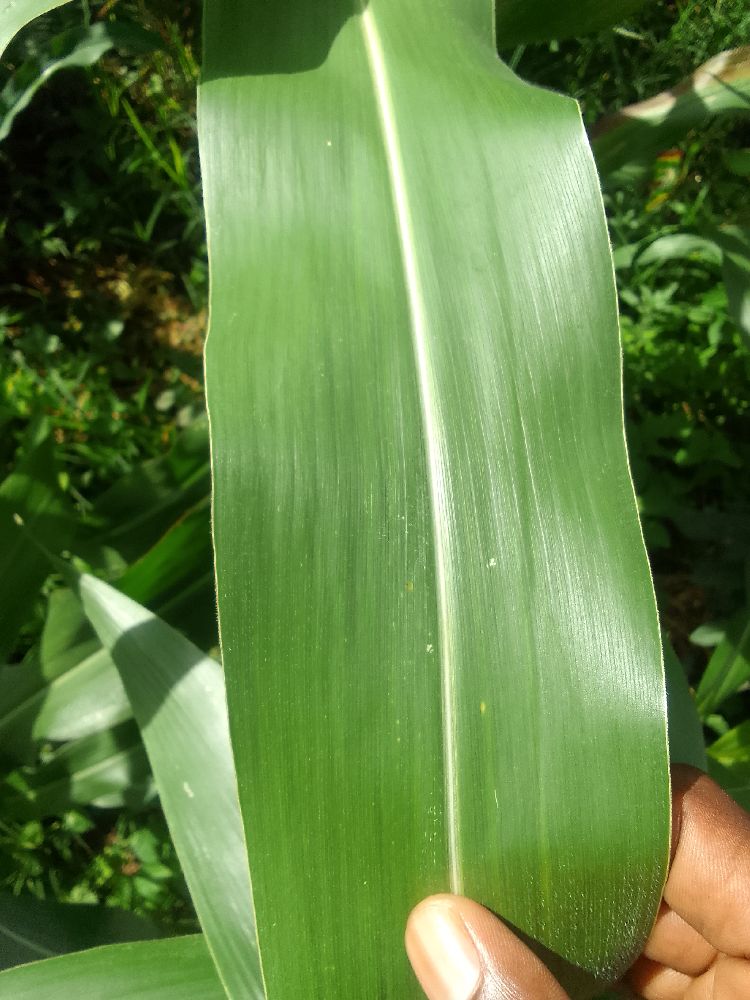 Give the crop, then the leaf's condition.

maize, healthy
